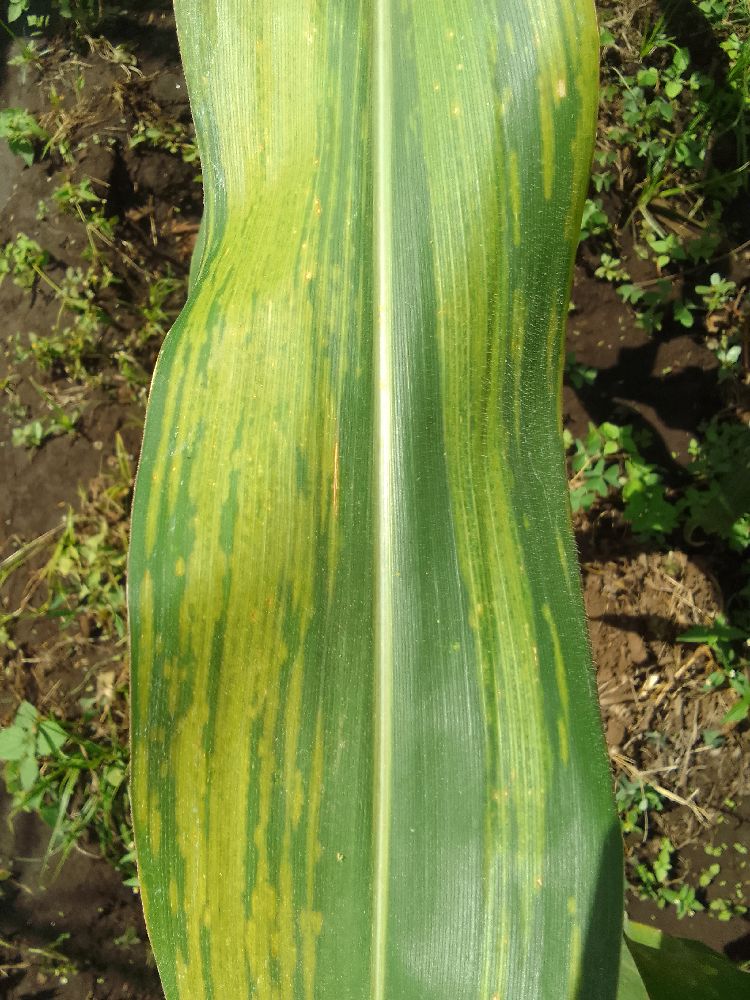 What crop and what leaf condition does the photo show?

maize, maize lethal necrosis
